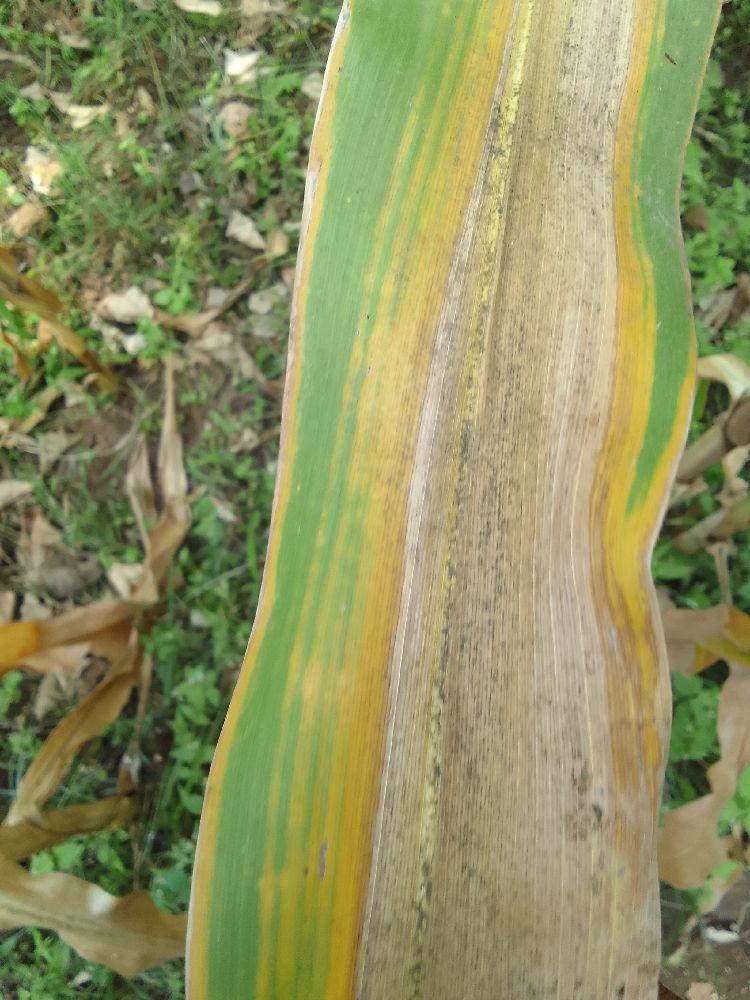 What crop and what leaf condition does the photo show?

maize, maize lethal necrosis
